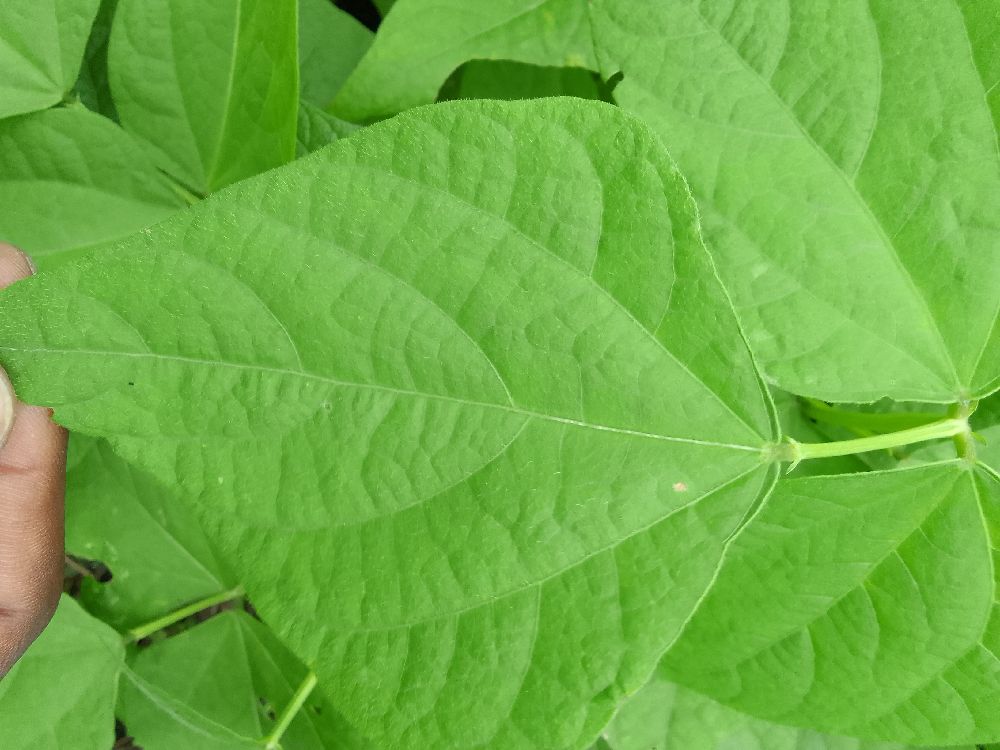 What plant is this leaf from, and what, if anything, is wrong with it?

common bean, healthy
